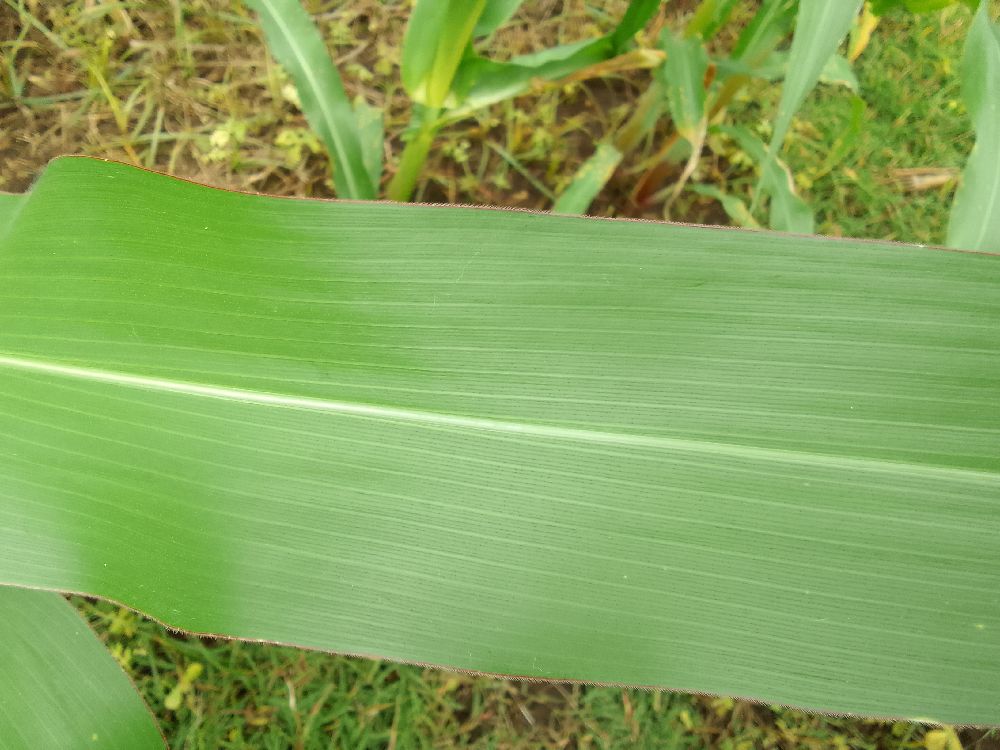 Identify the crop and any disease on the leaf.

maize, healthy
